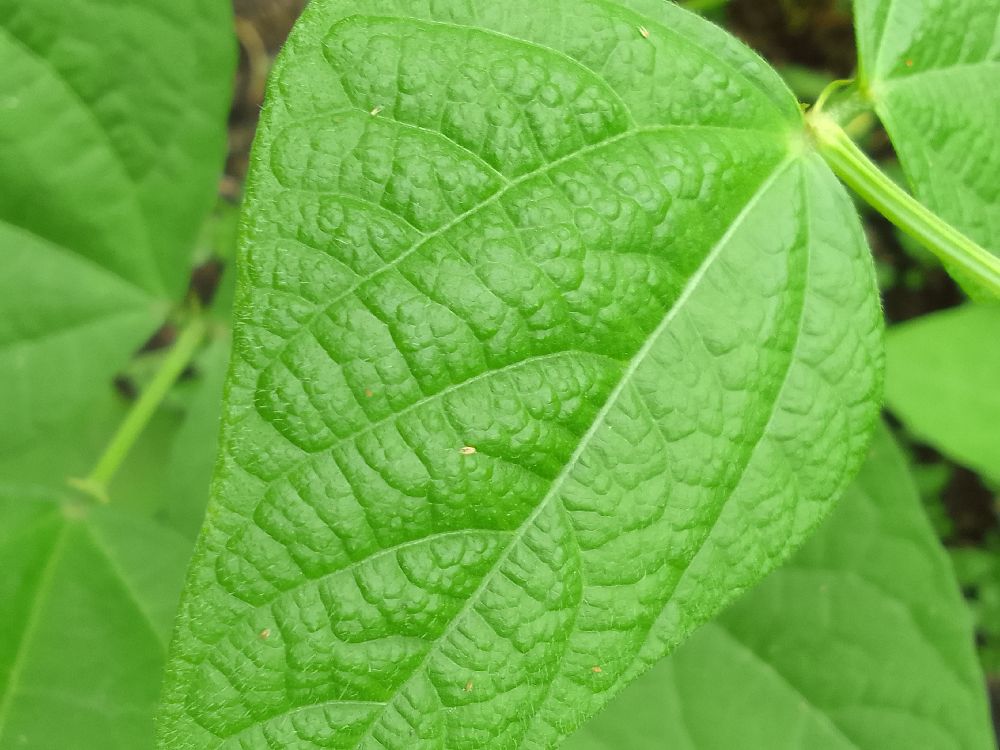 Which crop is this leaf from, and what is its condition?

common bean, healthy
